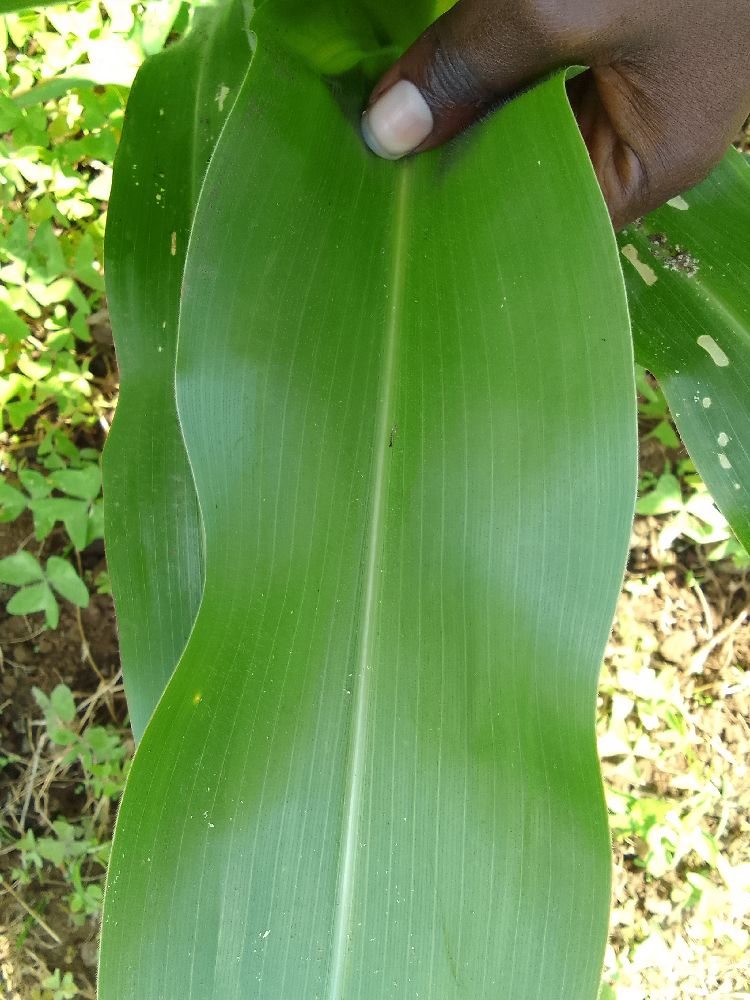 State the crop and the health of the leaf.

maize, healthy
